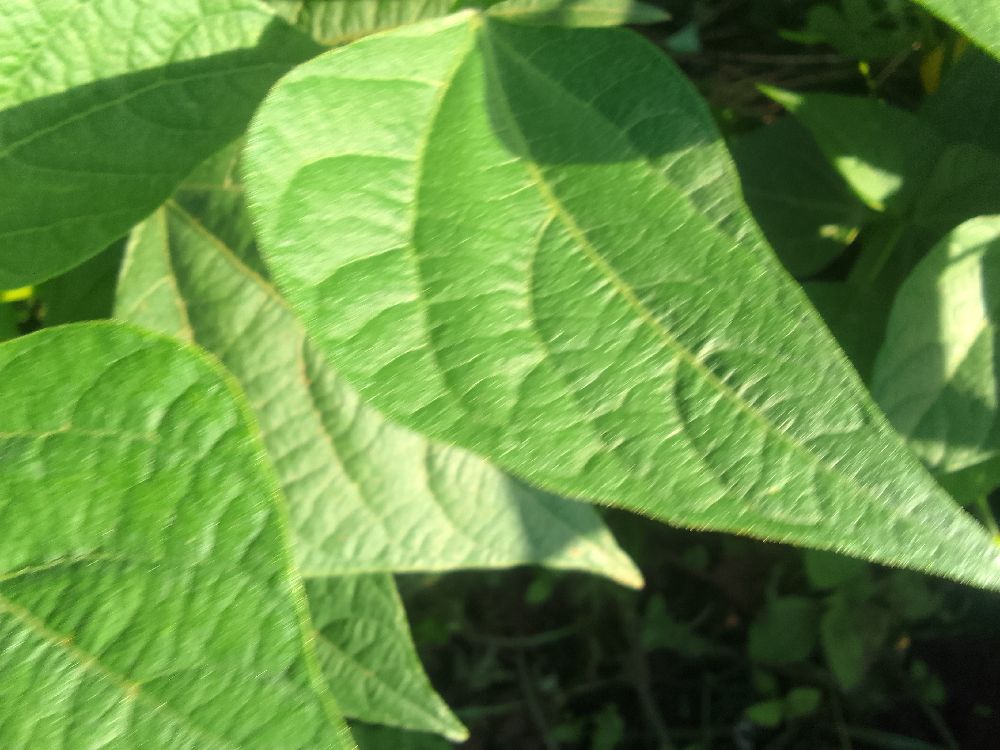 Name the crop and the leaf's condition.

common bean, healthy
